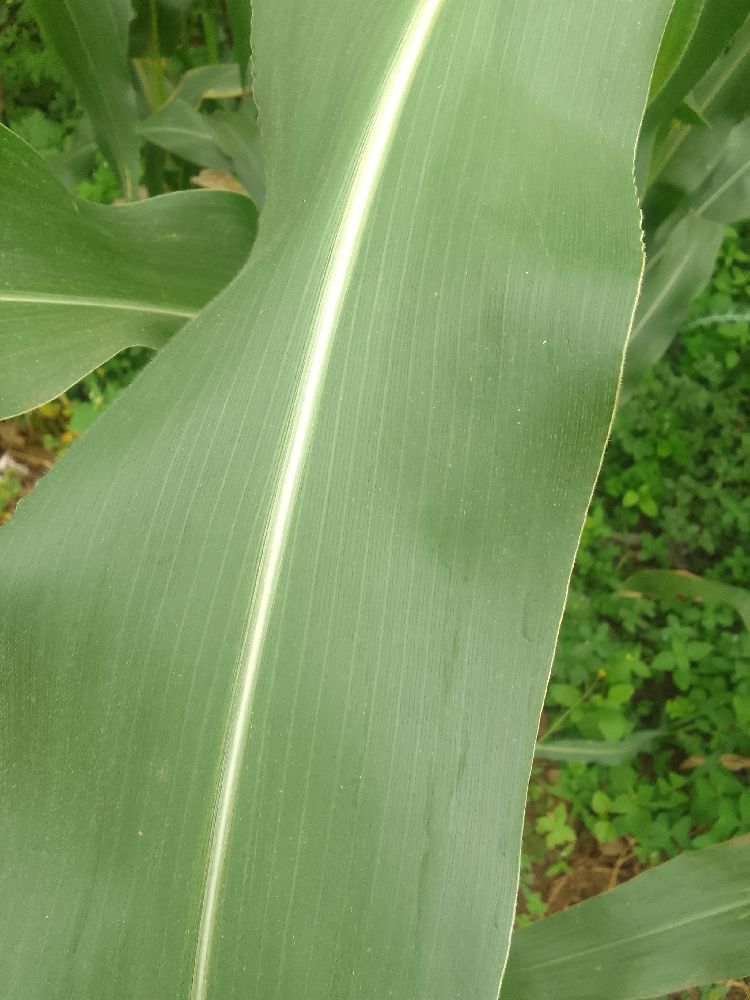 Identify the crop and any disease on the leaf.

maize, healthy
